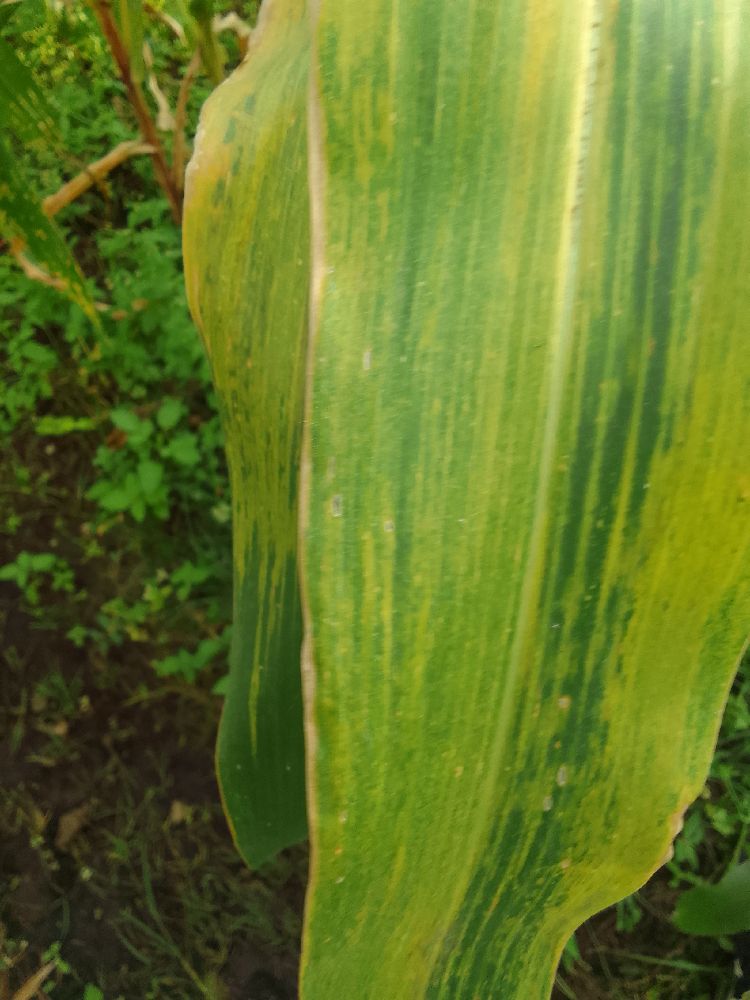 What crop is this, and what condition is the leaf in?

maize, maize lethal necrosis
